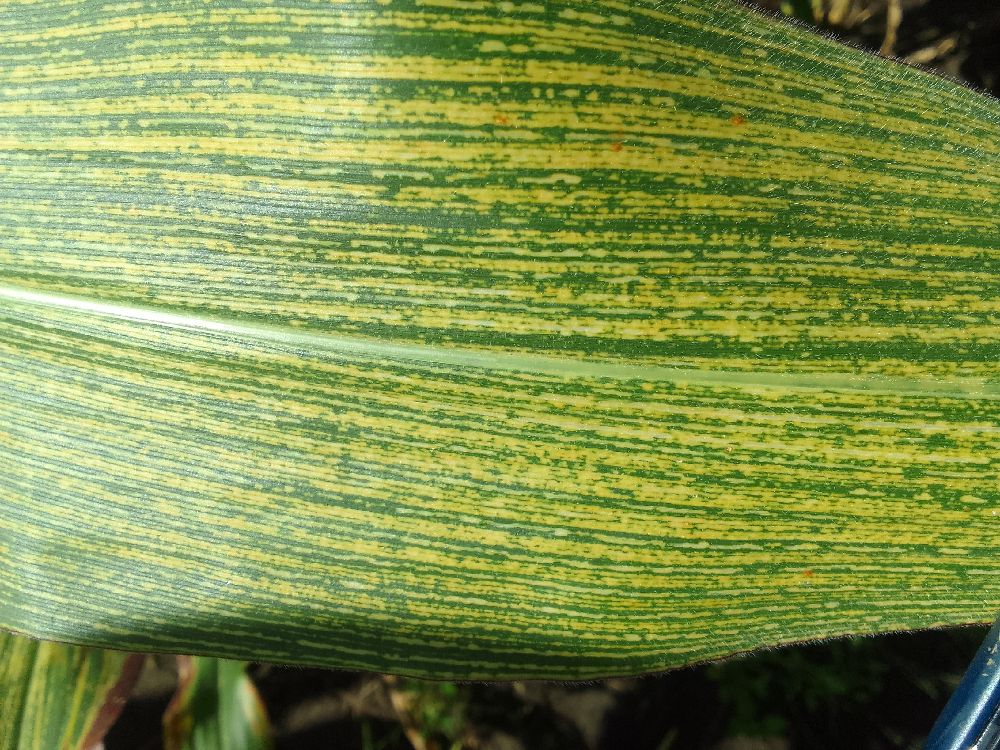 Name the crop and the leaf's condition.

maize, maize streak virus
